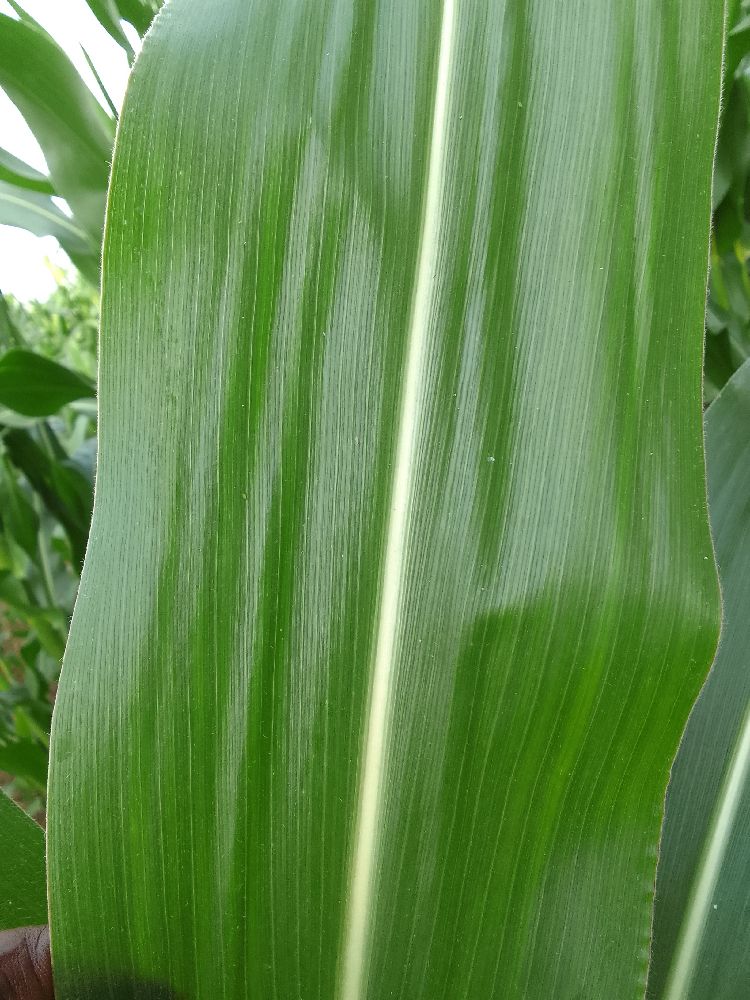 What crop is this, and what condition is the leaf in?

maize, healthy
